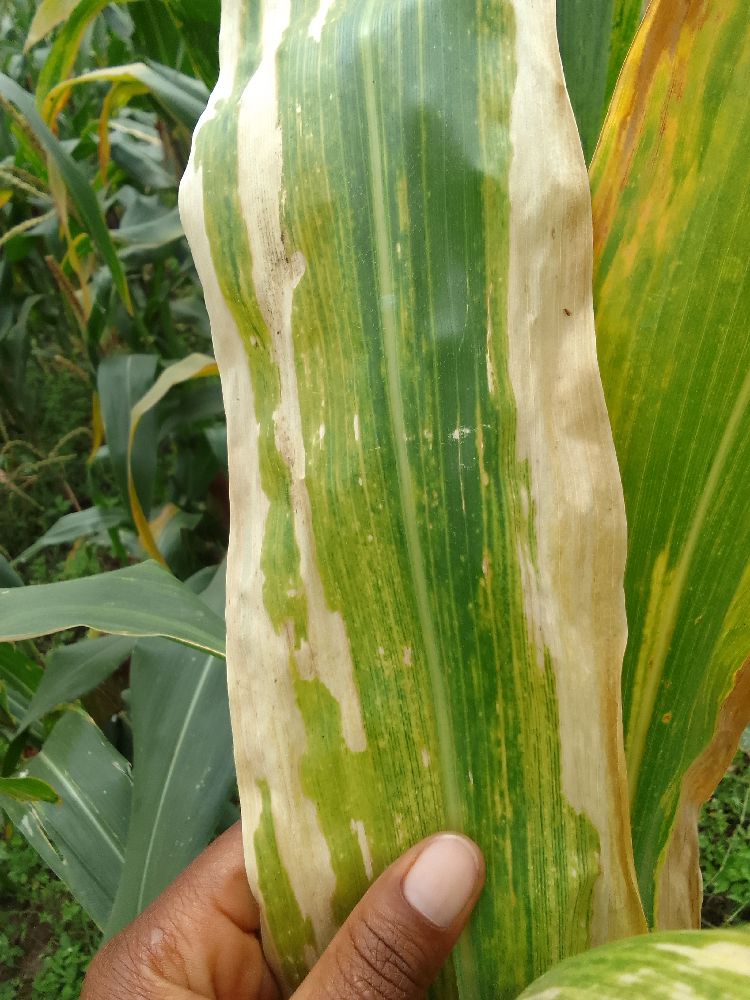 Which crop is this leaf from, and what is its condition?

maize, maize lethal necrosis
